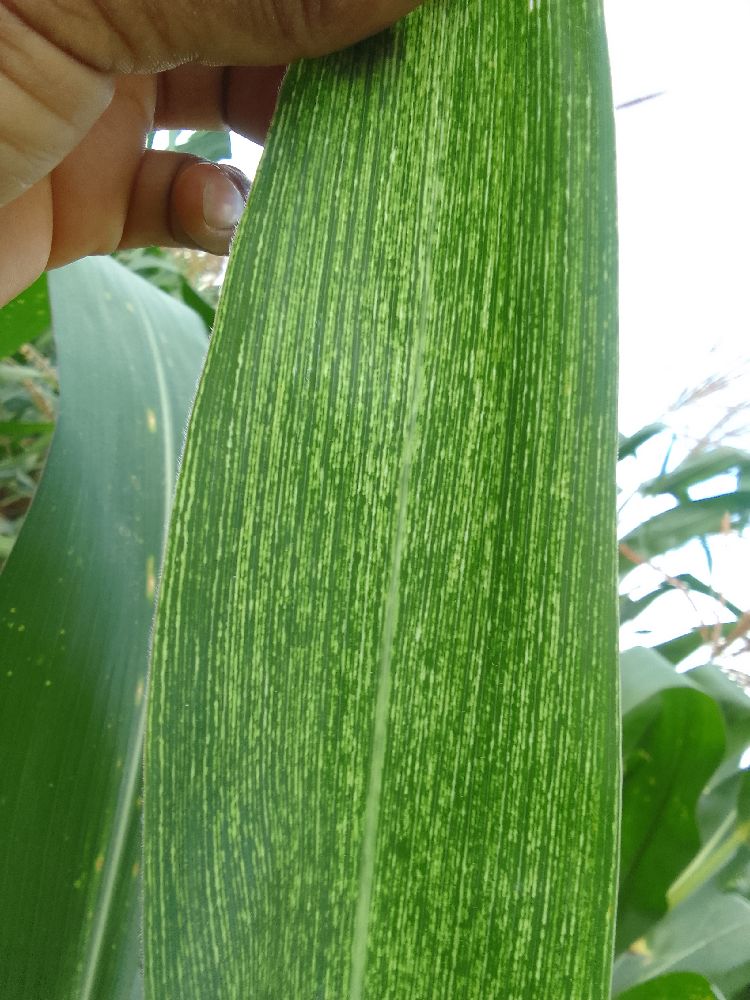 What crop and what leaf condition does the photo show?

maize, maize streak virus
